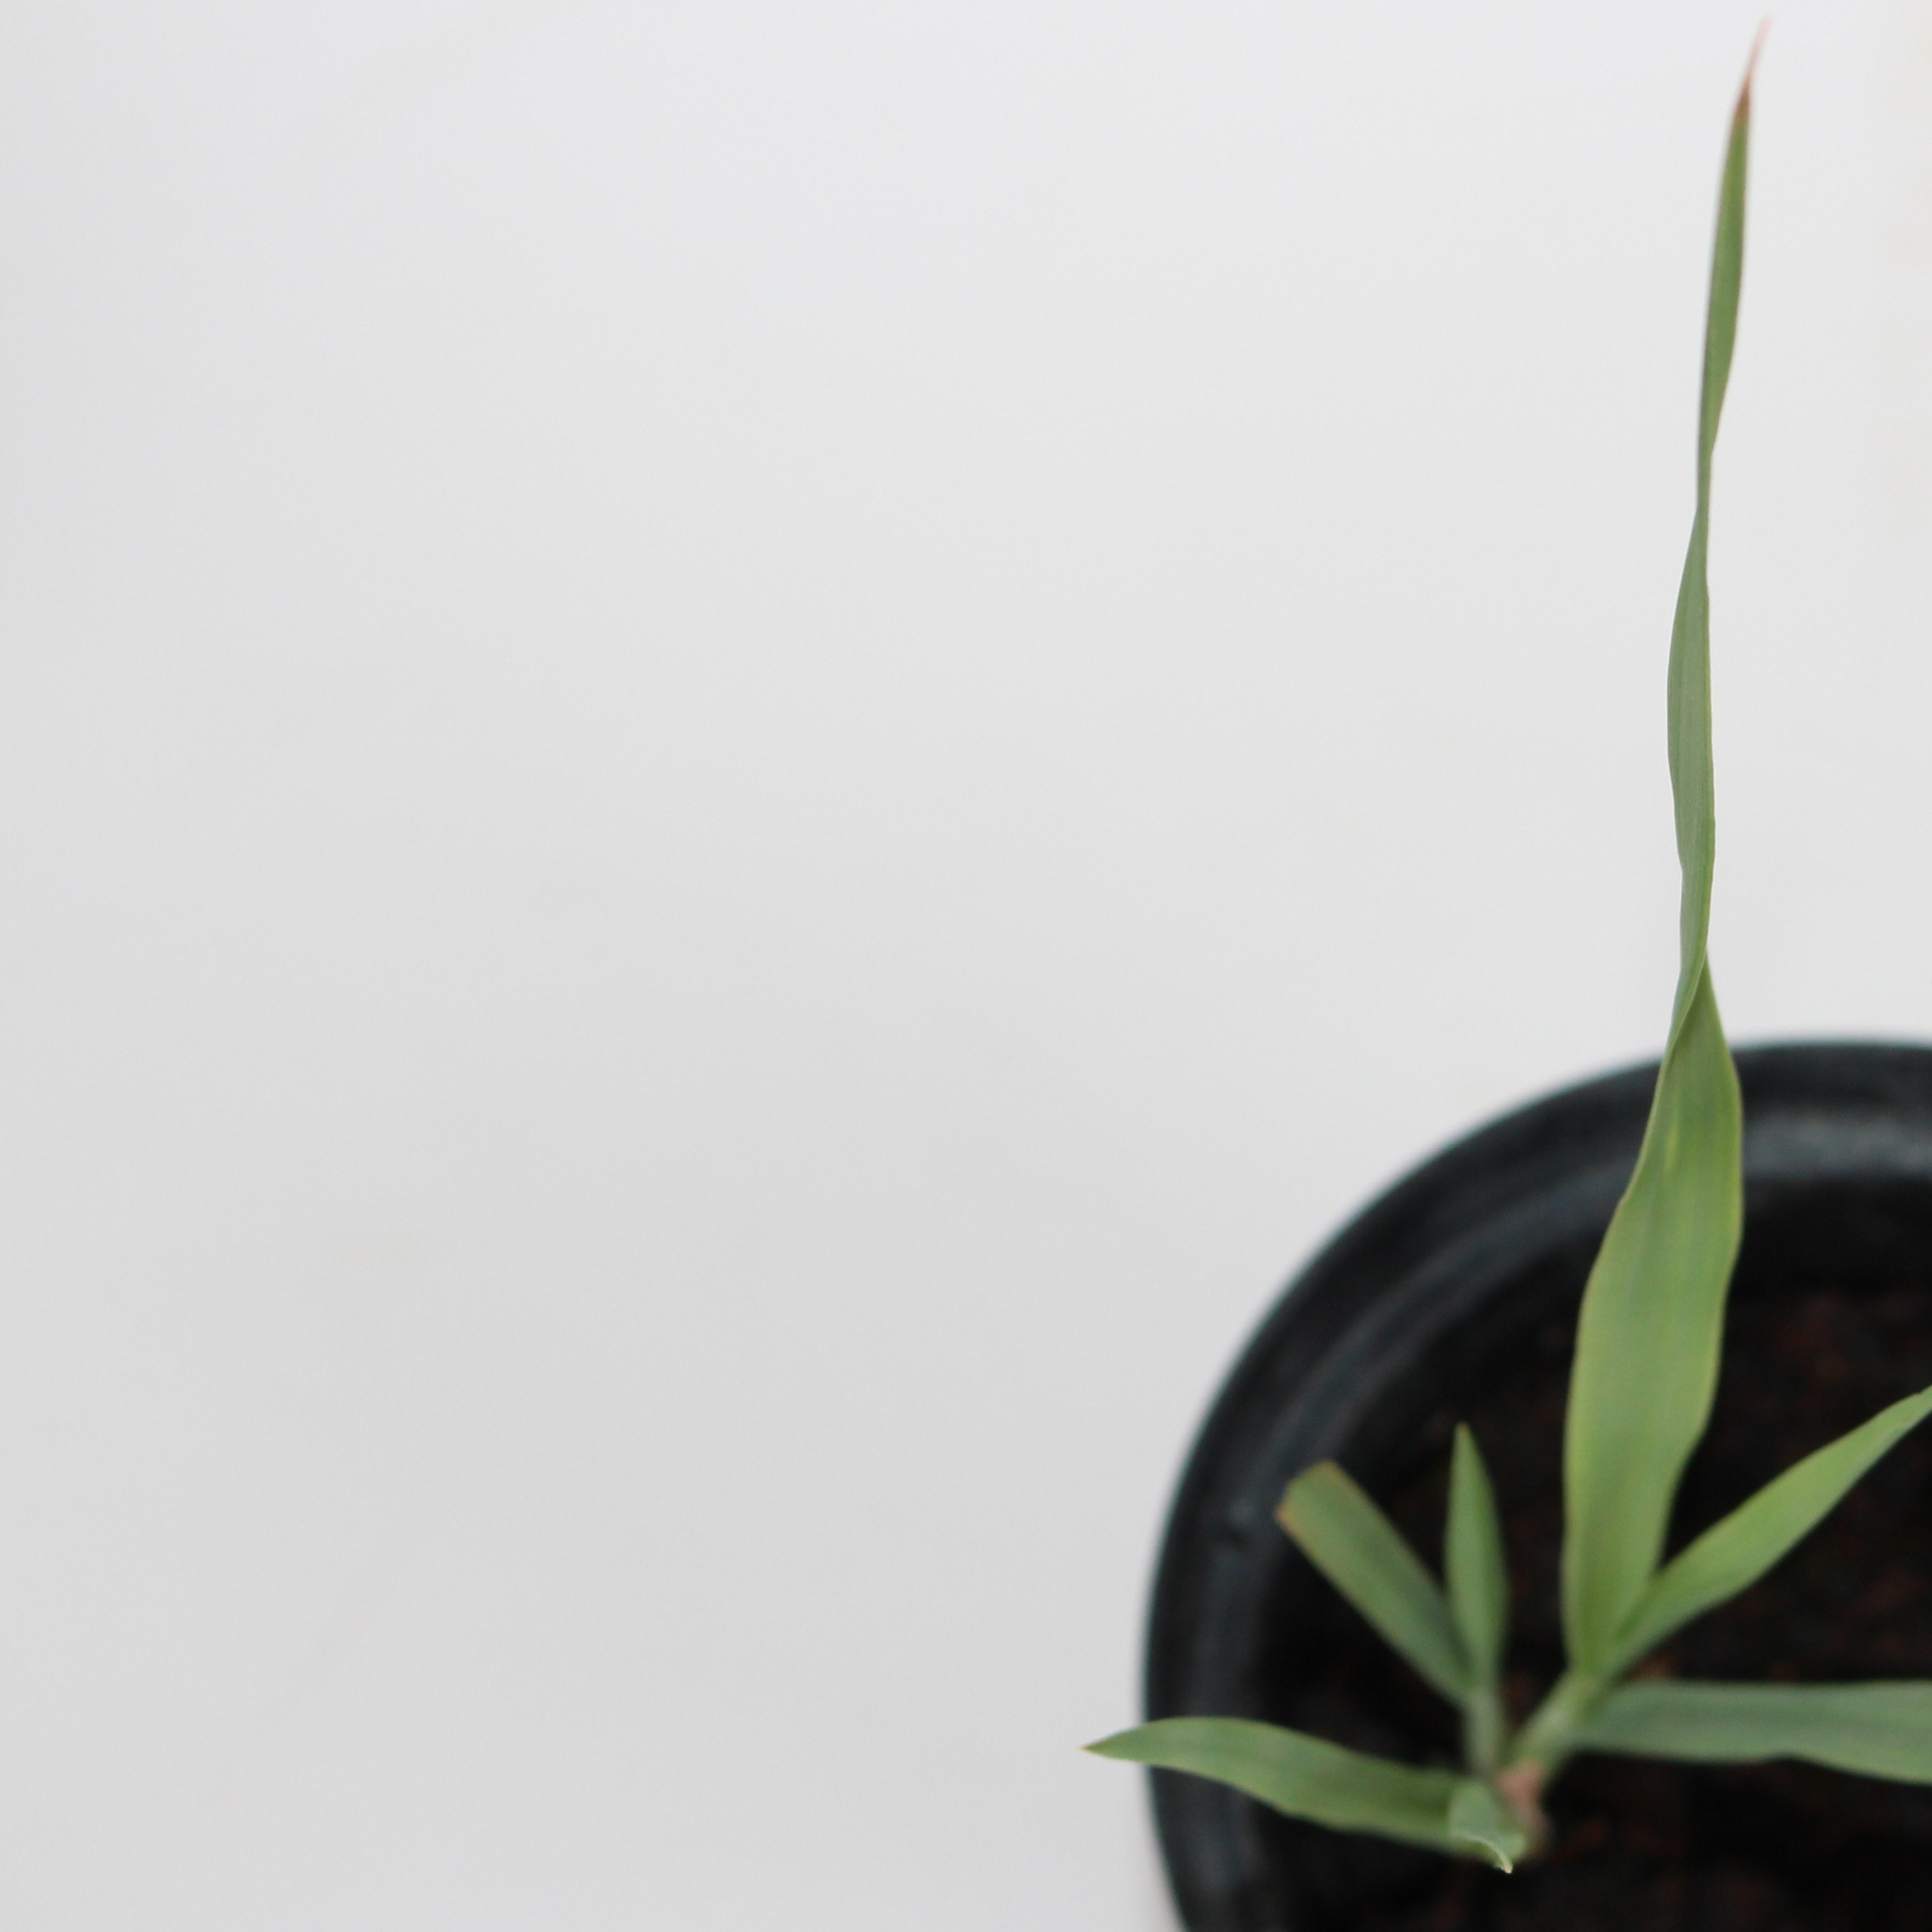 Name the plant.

Avena sterilis
